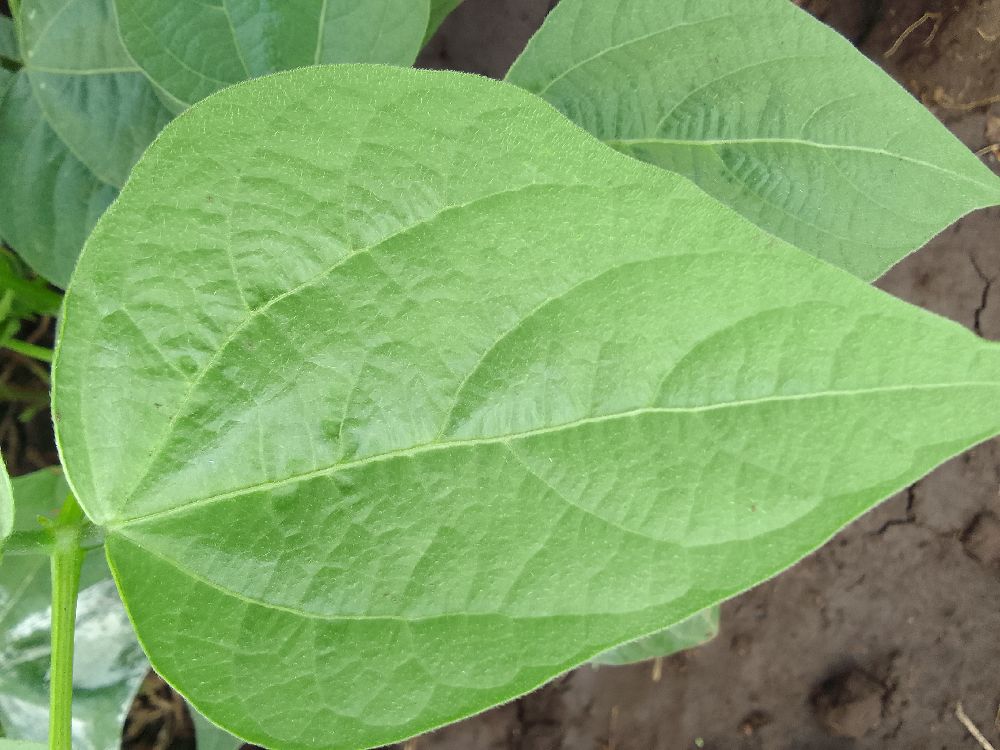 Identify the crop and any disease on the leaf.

common bean, healthy
